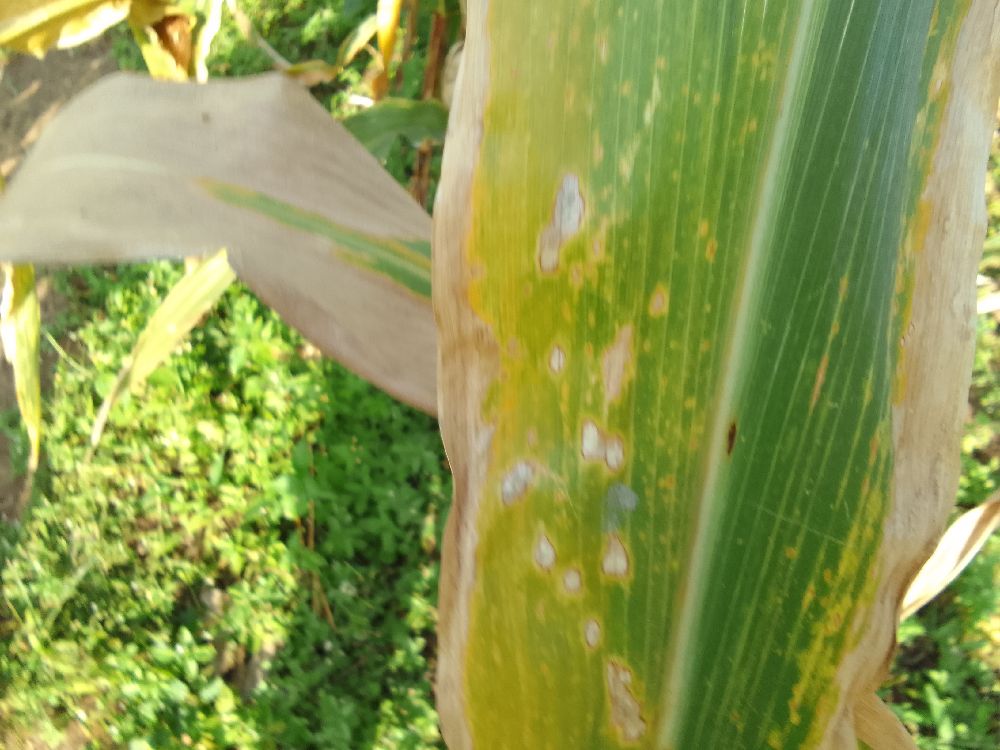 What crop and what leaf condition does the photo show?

maize, maize lethal necrosis
